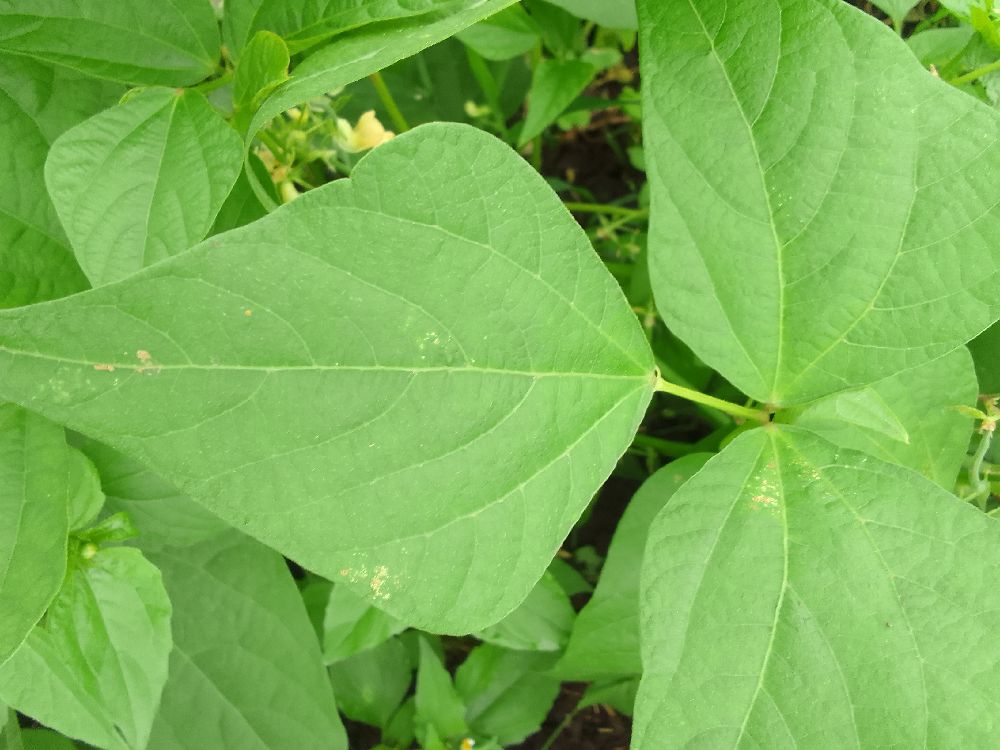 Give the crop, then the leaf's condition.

common bean, healthy
